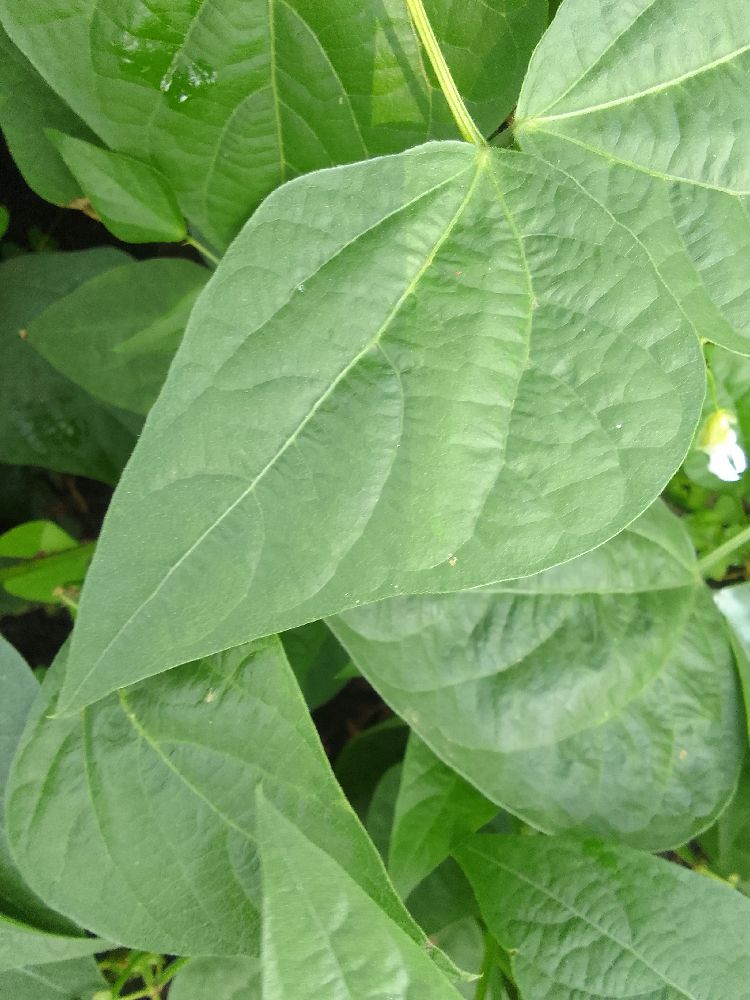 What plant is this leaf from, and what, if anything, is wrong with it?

common bean, healthy
